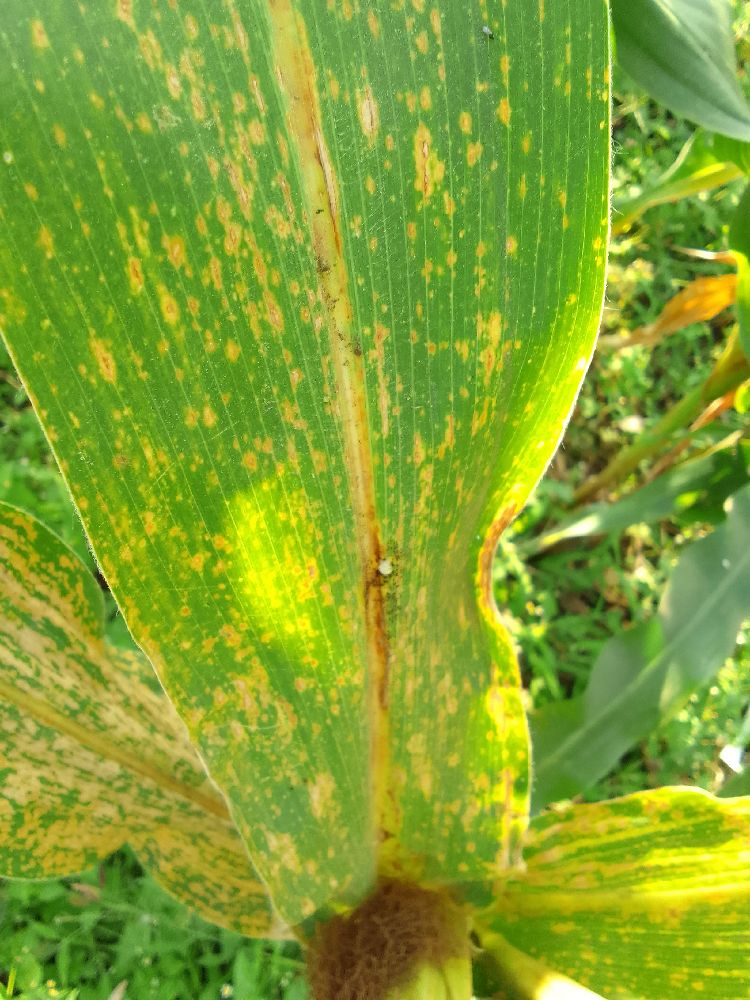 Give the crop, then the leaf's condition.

maize, maize lethal necrosis
